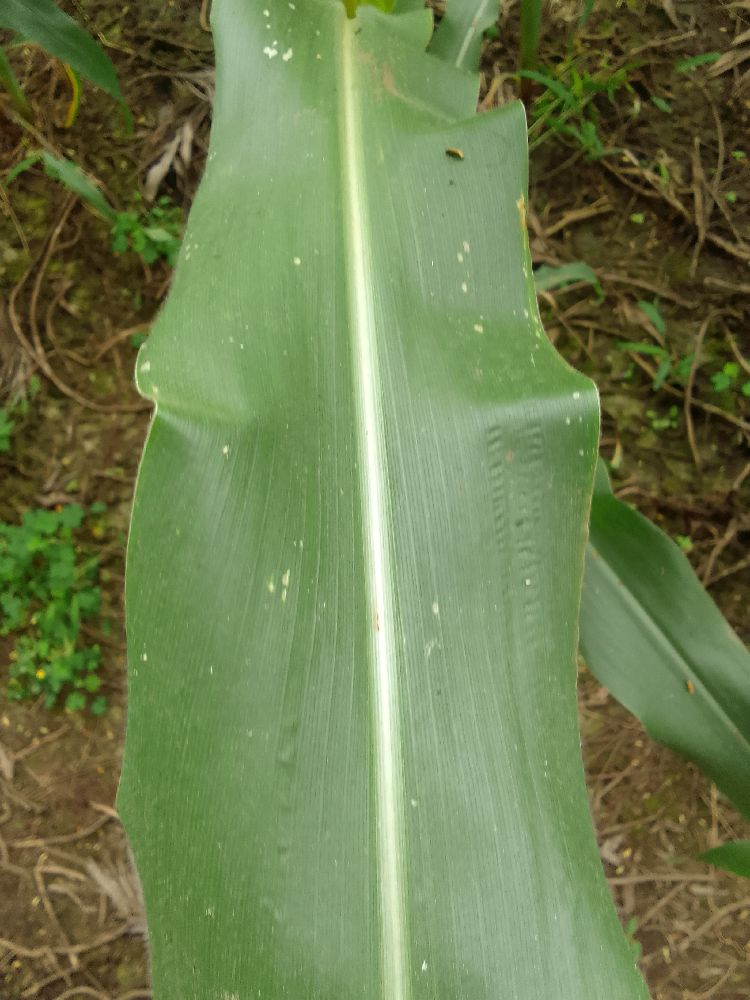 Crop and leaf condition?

maize, healthy
